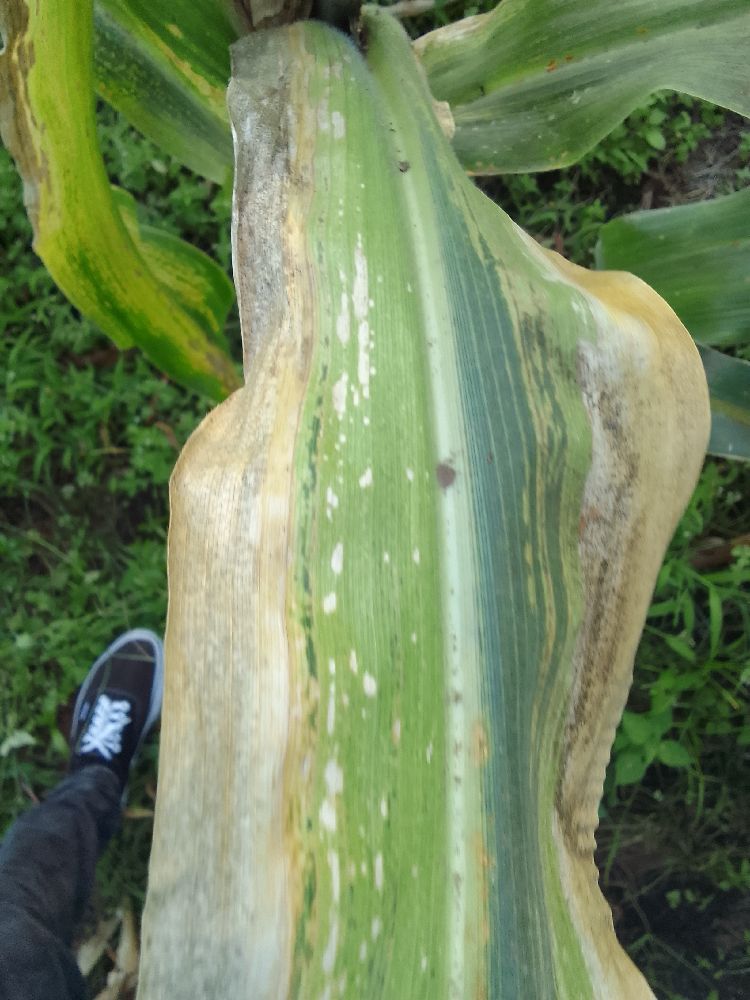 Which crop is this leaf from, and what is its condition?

maize, maize lethal necrosis
